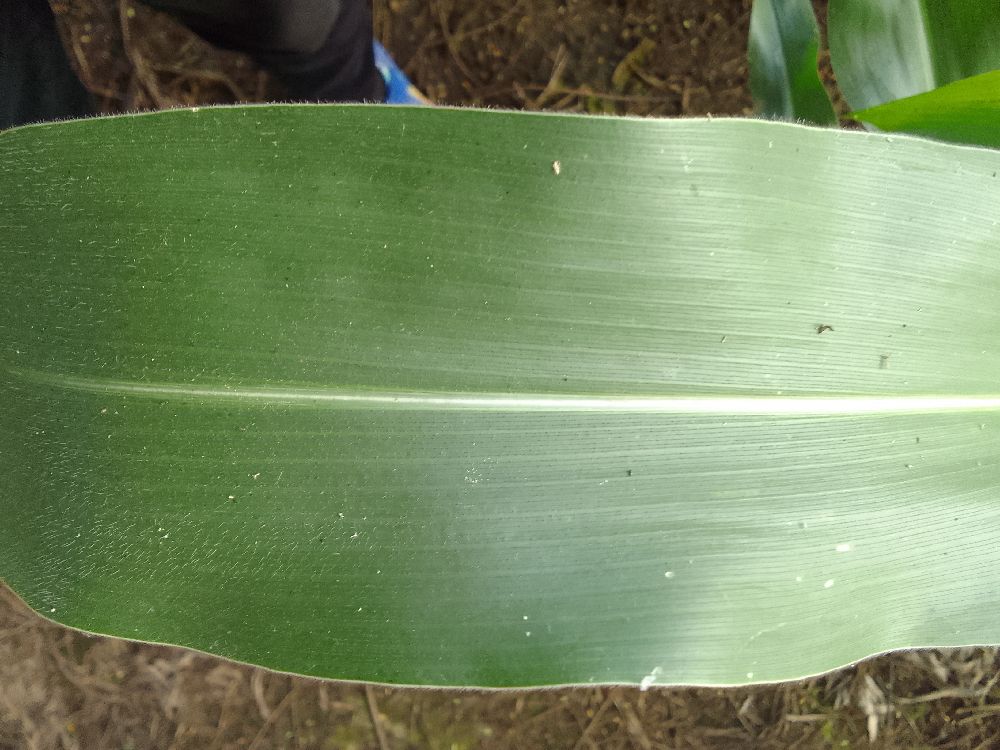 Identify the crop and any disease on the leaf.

maize, healthy
